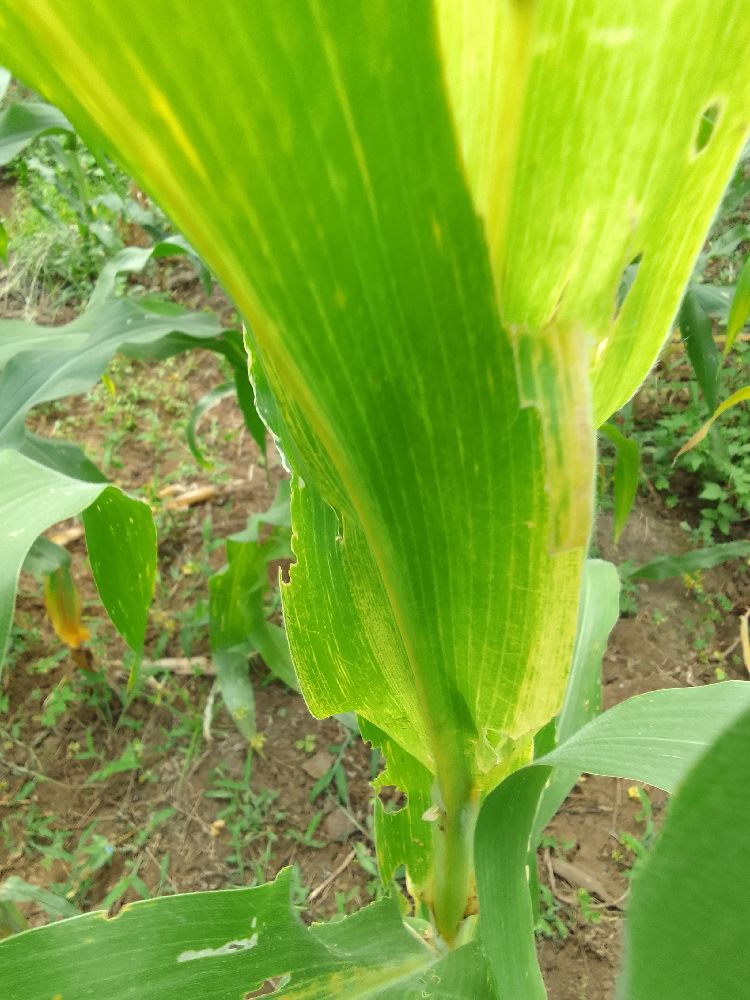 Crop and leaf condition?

maize, maize lethal necrosis
